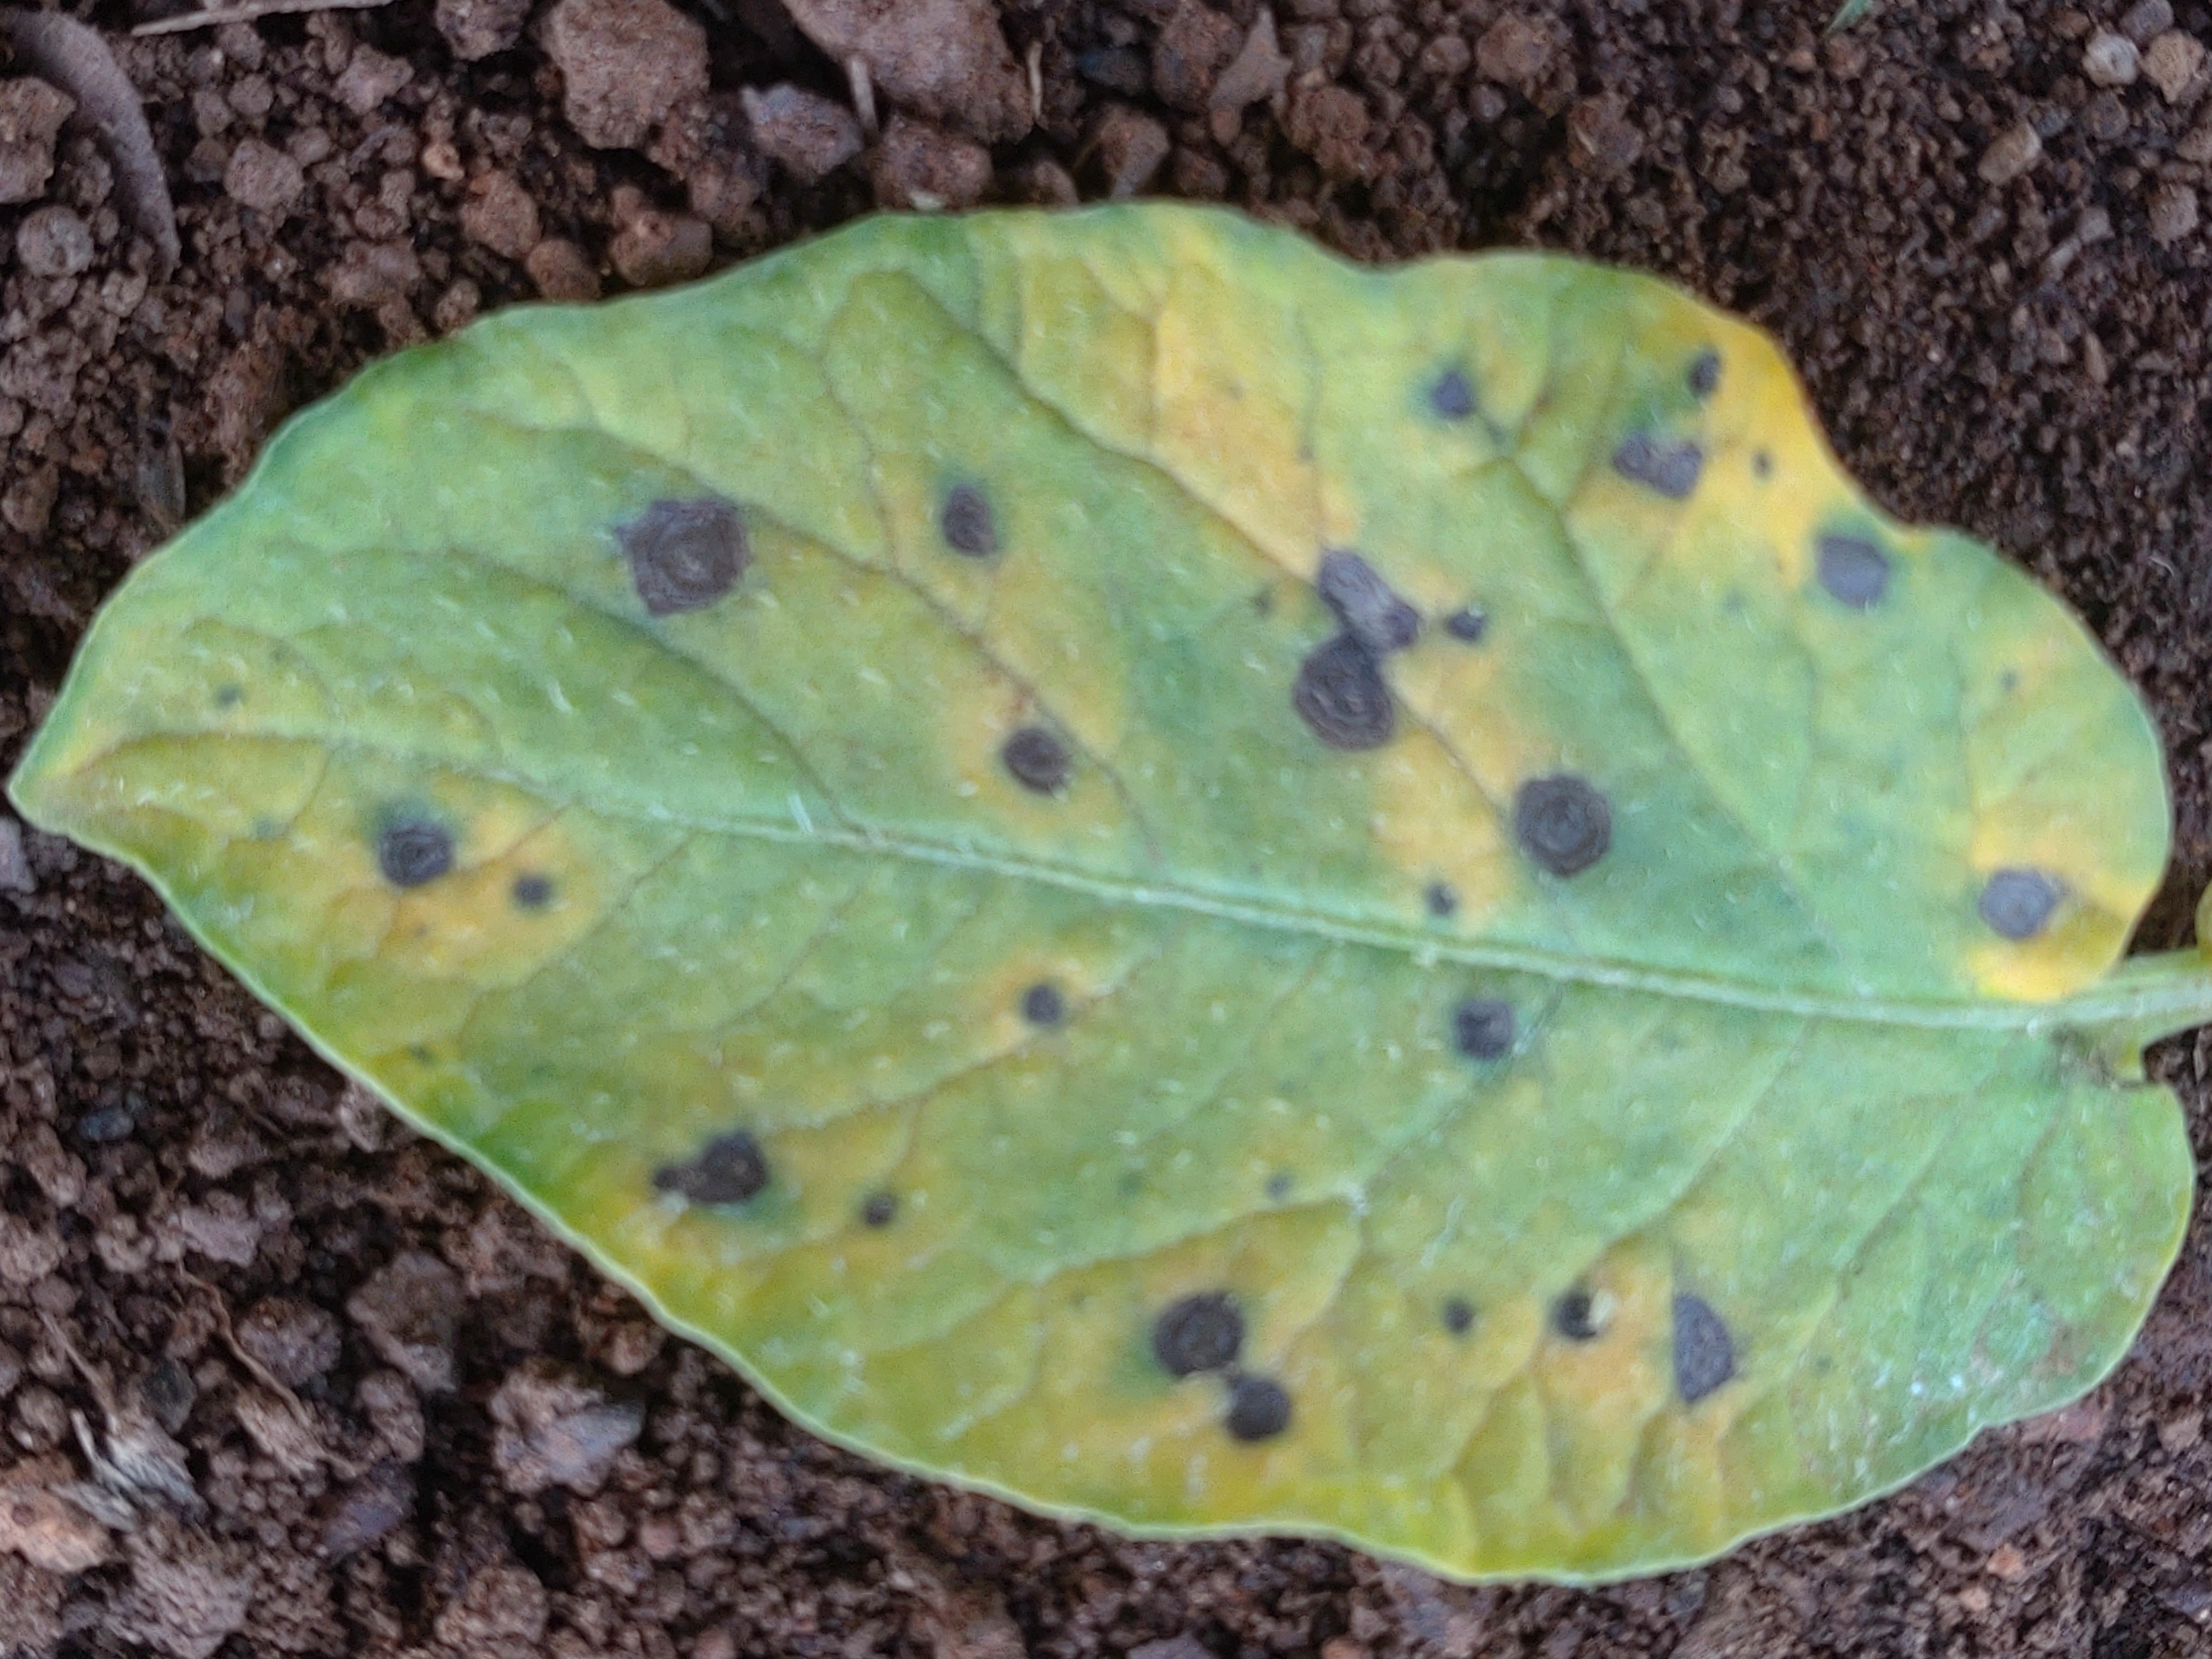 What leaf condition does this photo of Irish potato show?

late blight
